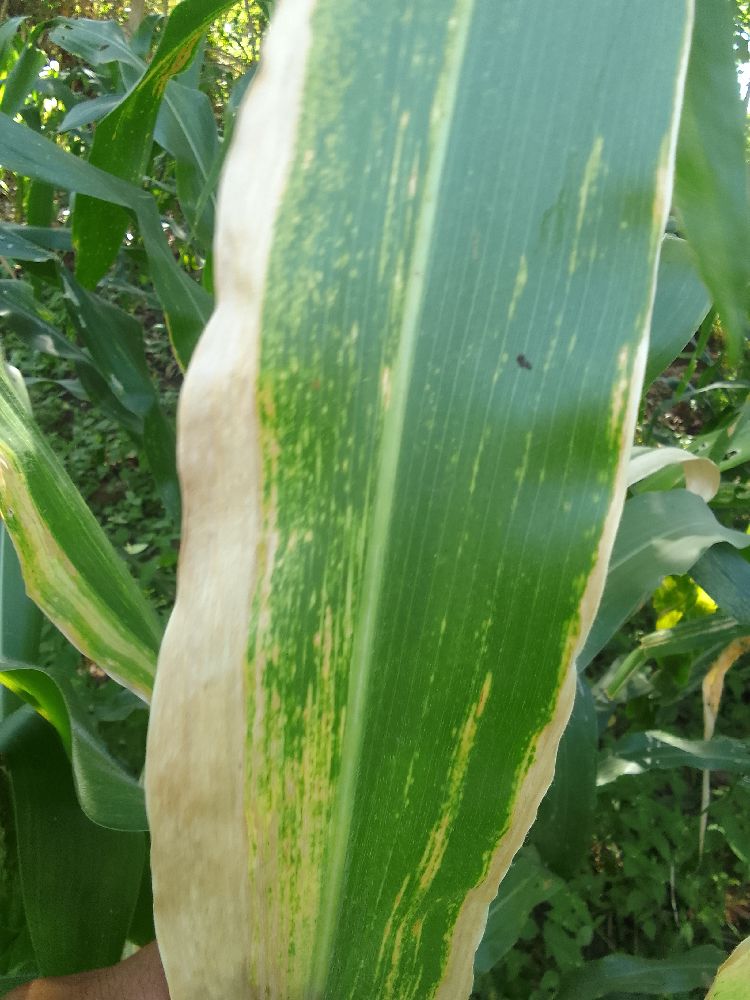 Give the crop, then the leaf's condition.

maize, maize lethal necrosis
